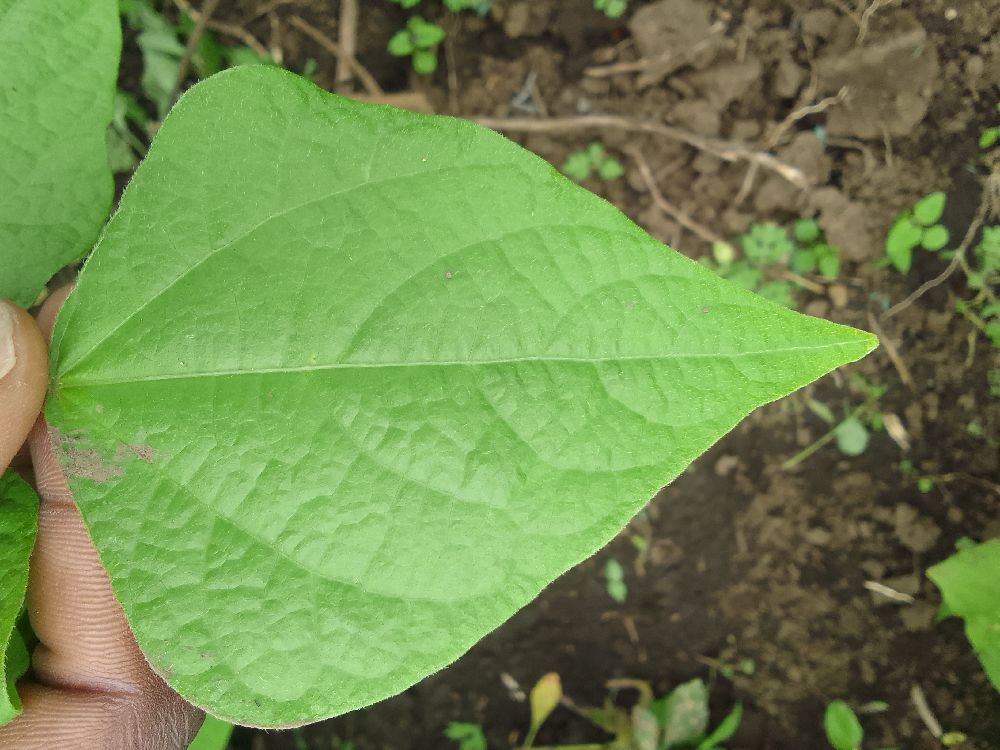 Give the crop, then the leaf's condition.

common bean, healthy
